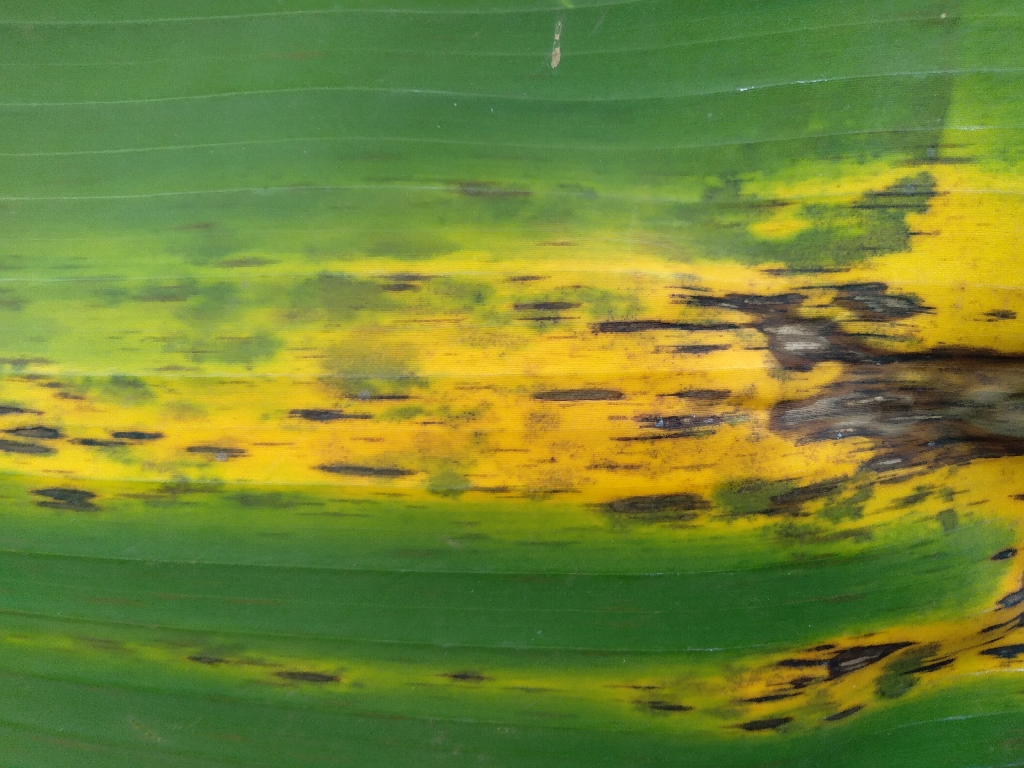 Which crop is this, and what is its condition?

banana, black sigatoka
